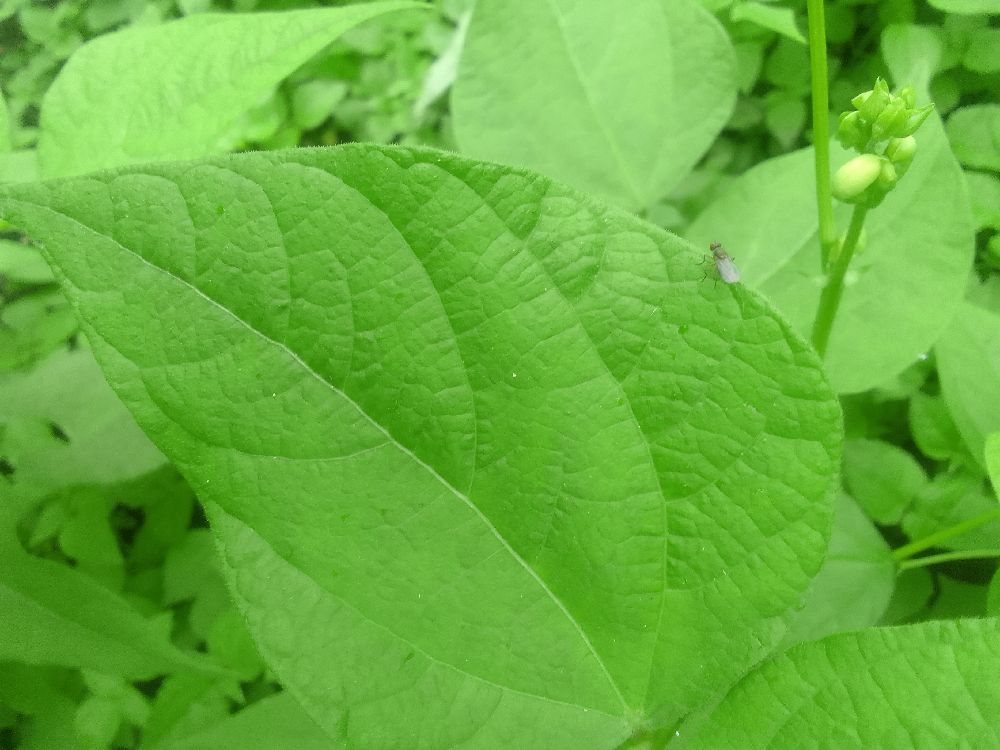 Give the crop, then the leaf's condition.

common bean, healthy
